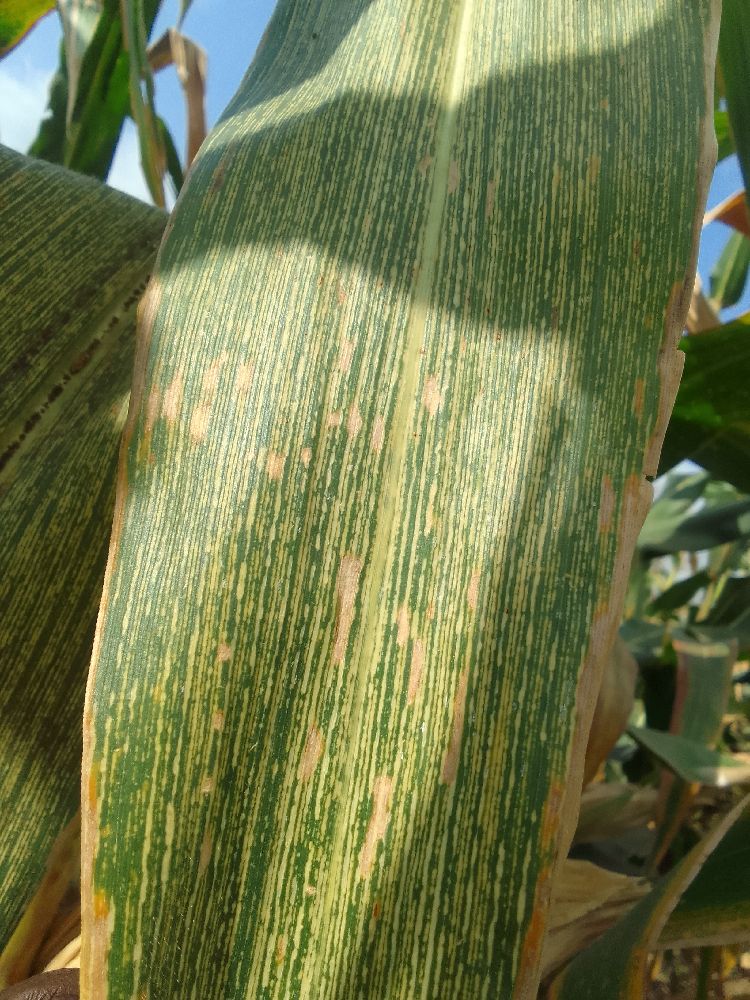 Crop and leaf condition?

maize, maize streak virus
